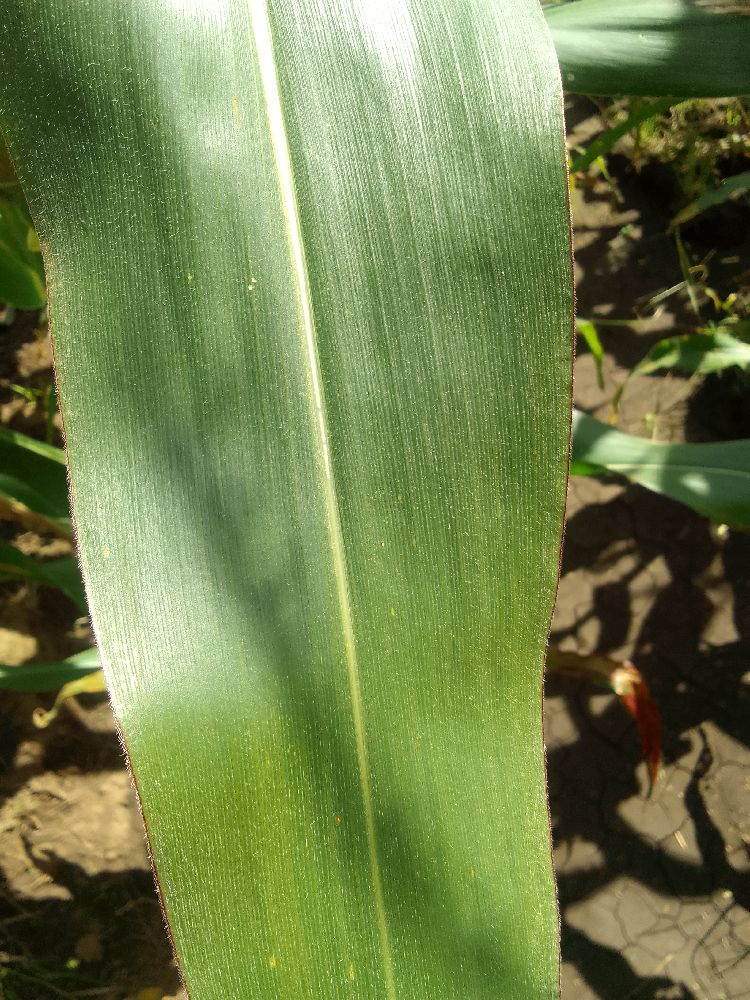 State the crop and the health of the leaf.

maize, healthy
